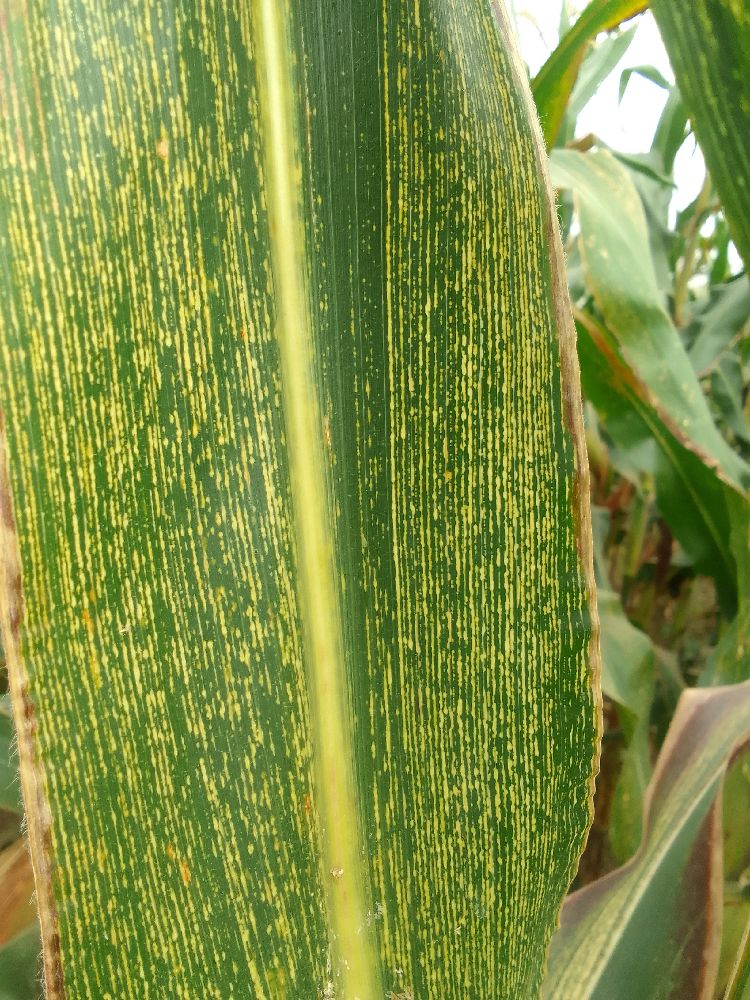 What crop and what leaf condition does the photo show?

maize, maize streak virus
